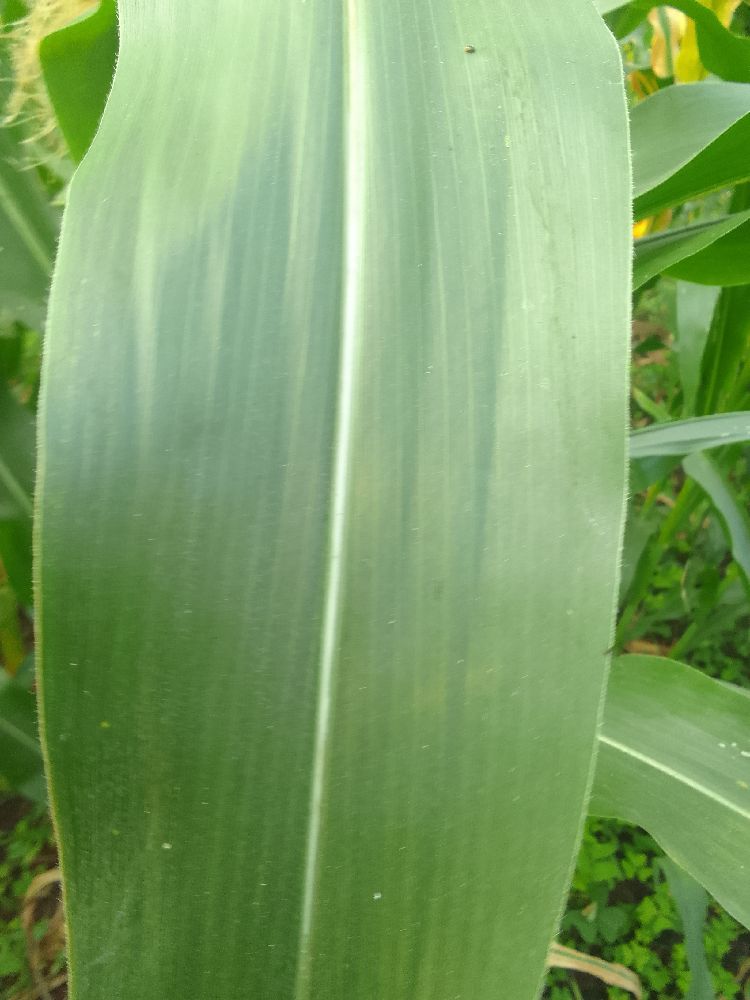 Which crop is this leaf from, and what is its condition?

maize, healthy
